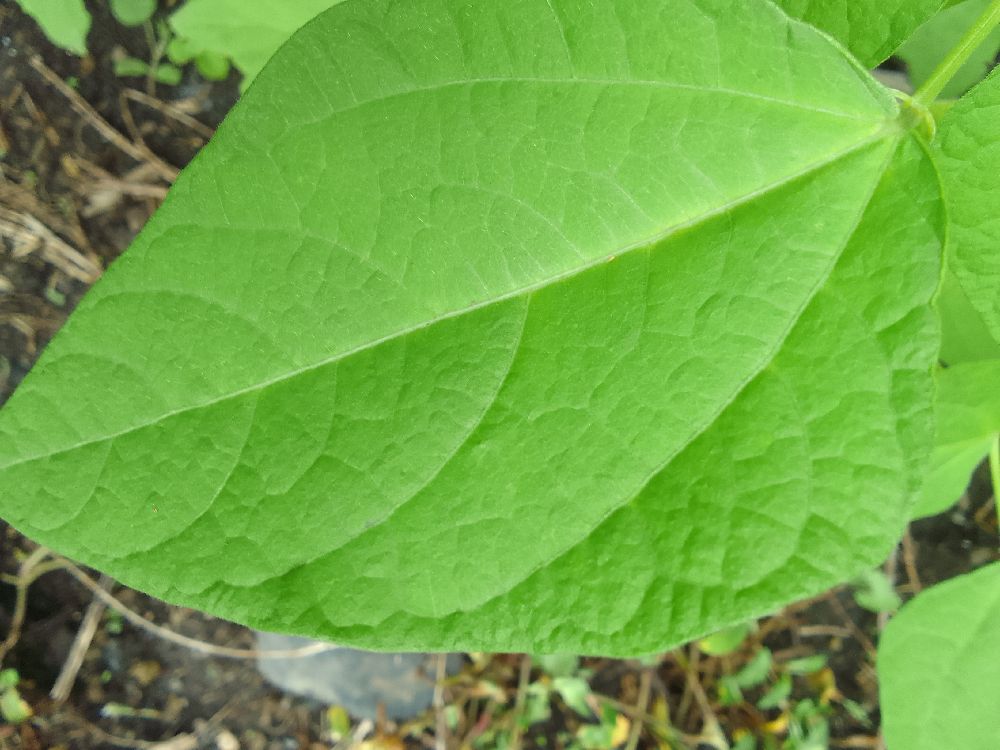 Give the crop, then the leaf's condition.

common bean, healthy
